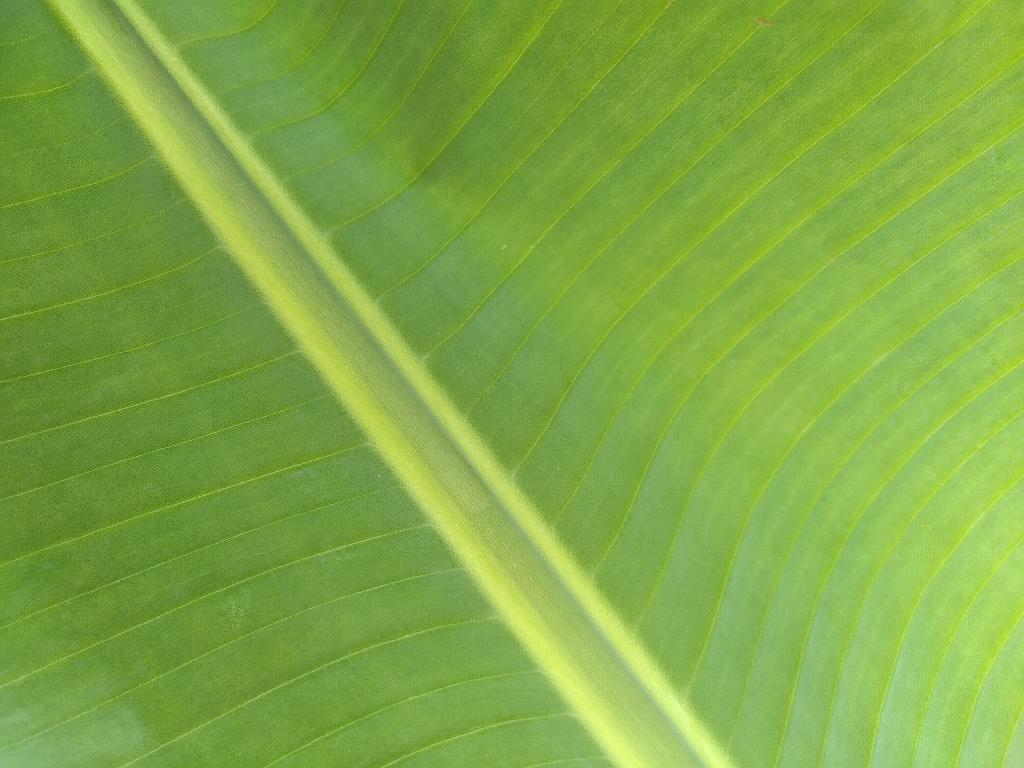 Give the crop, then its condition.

banana, healthy
